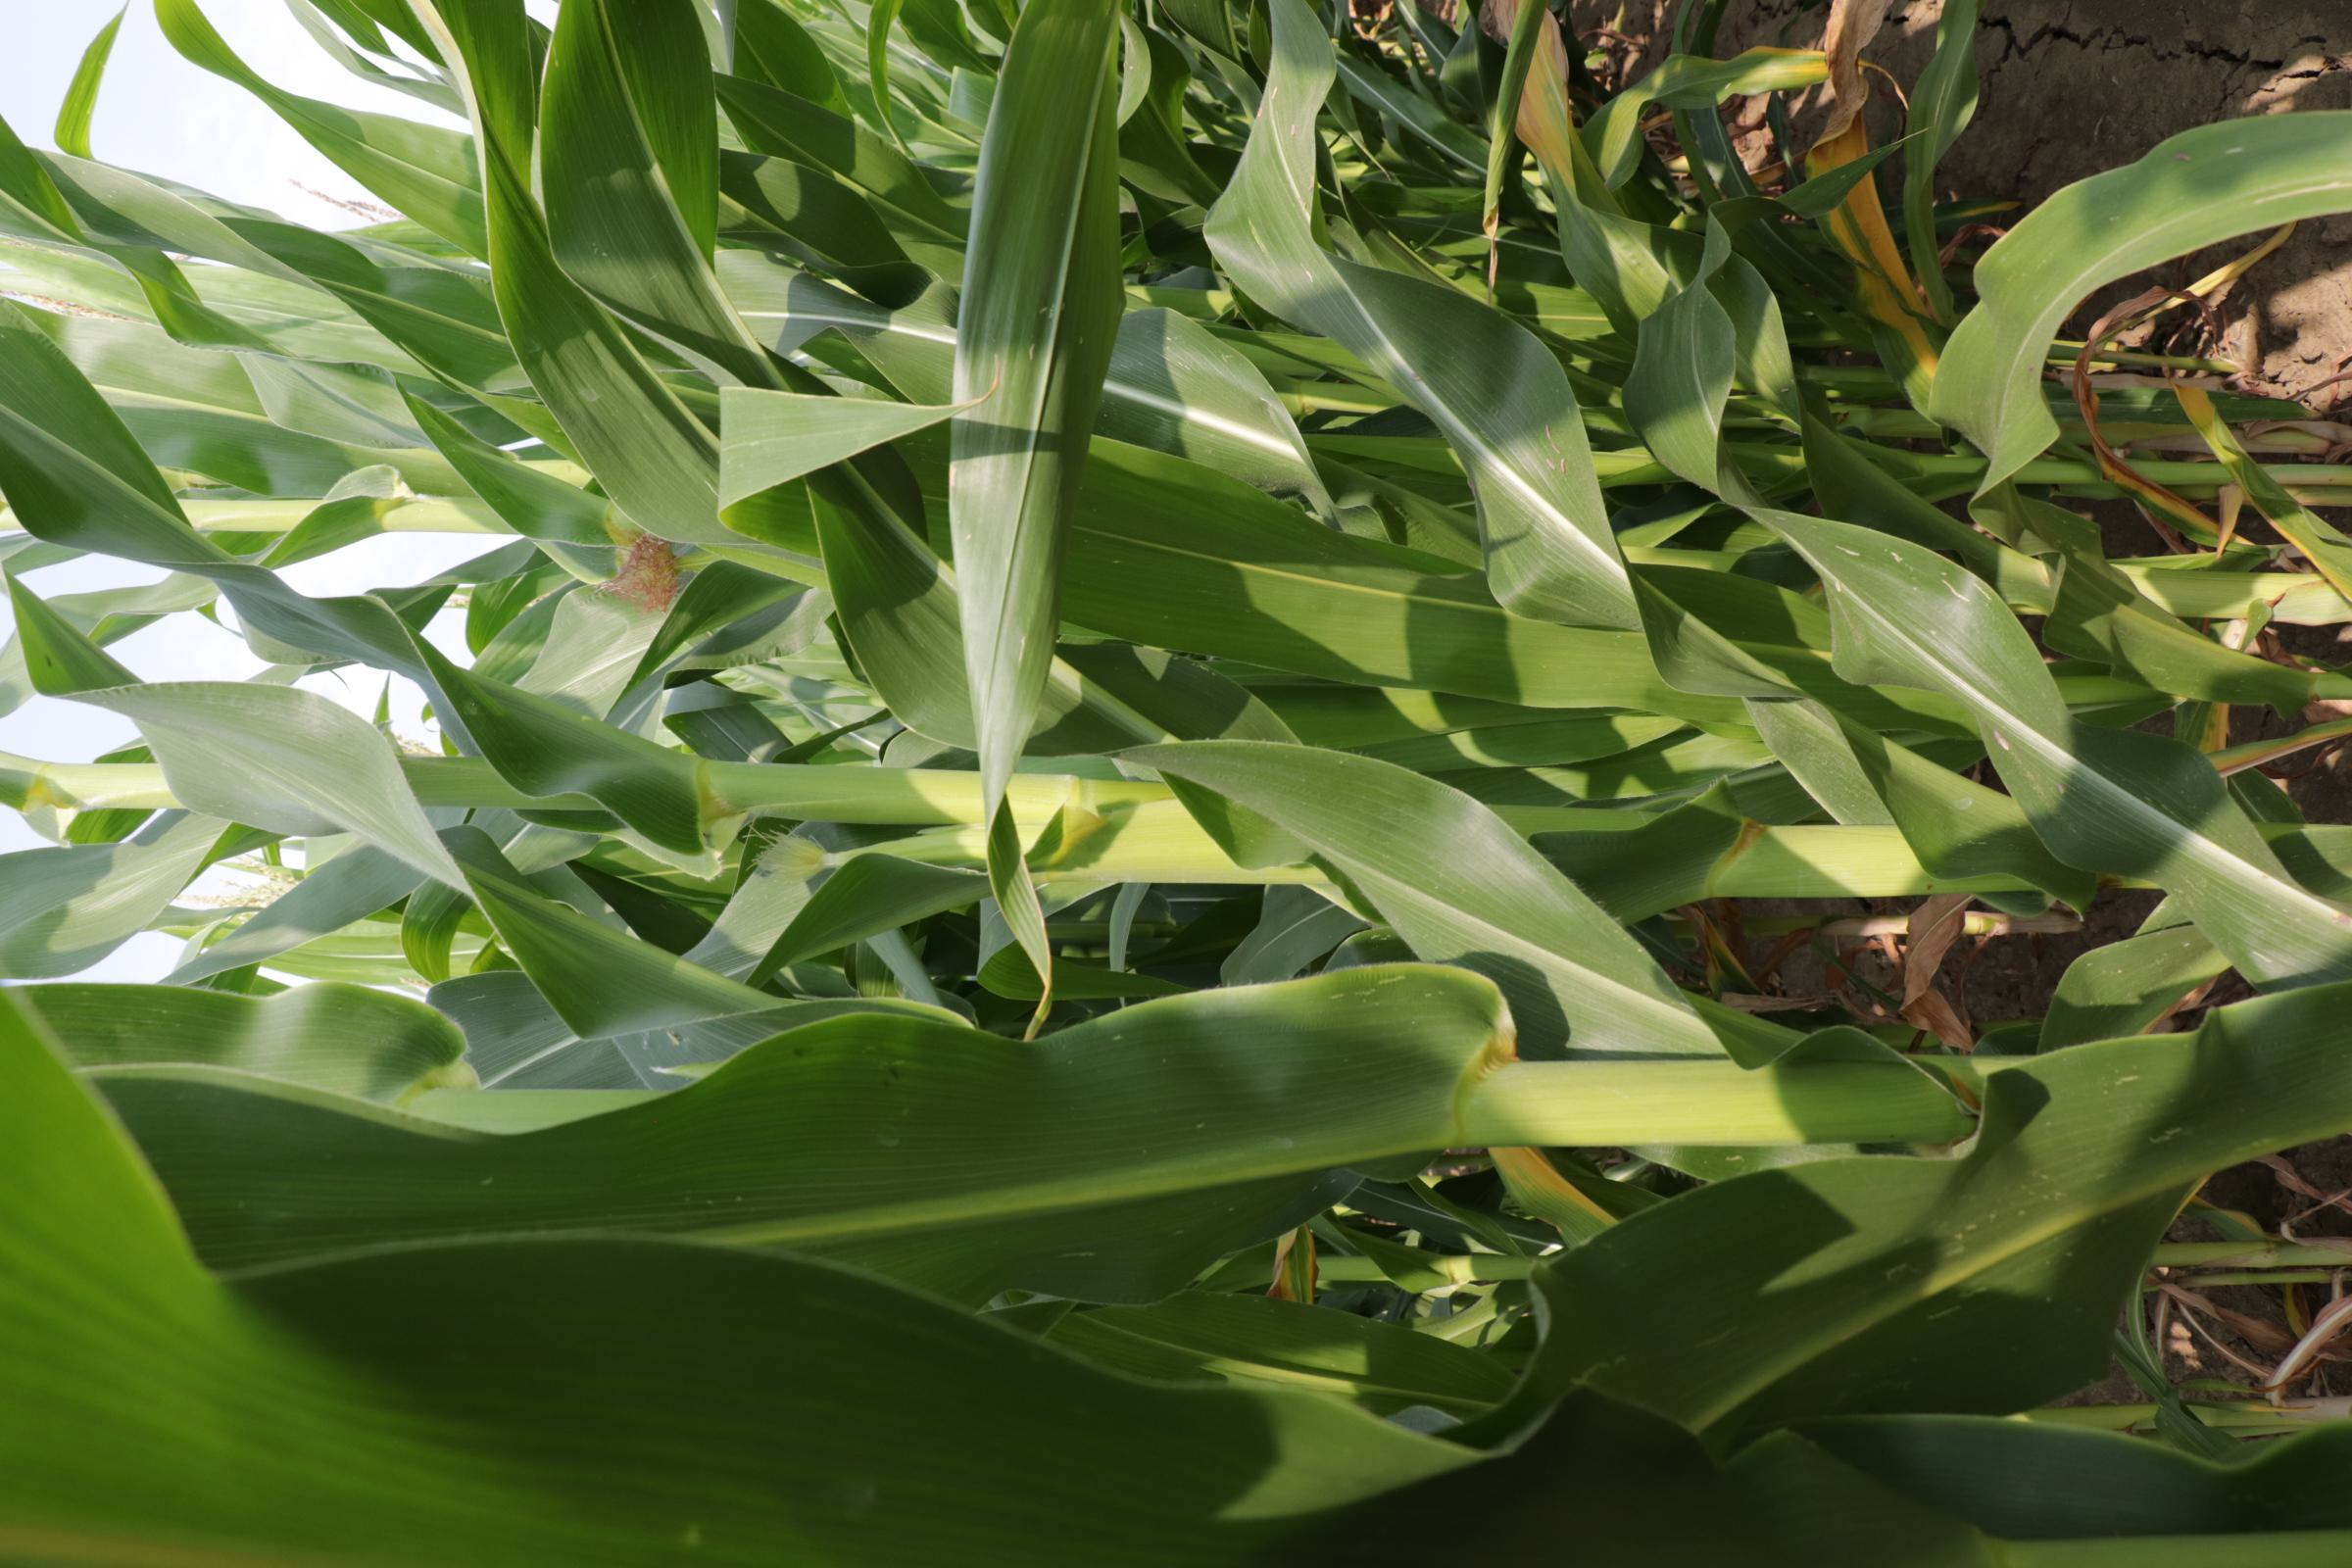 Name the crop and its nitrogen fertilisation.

maize, full nitrogen fertilisation
